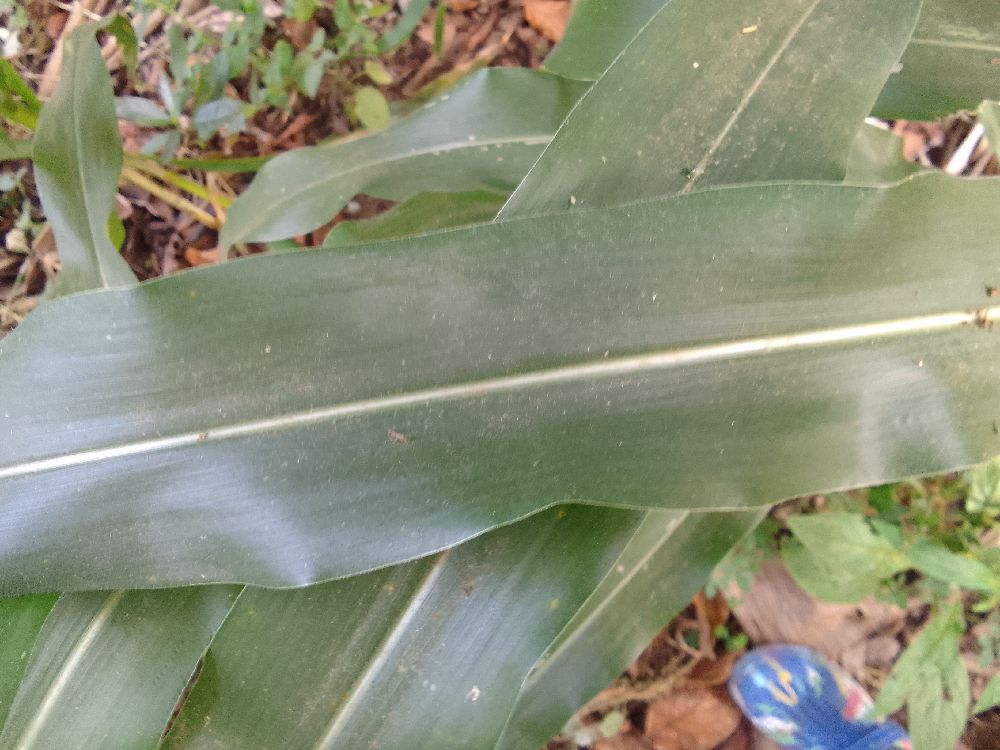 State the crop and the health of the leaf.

maize, healthy
